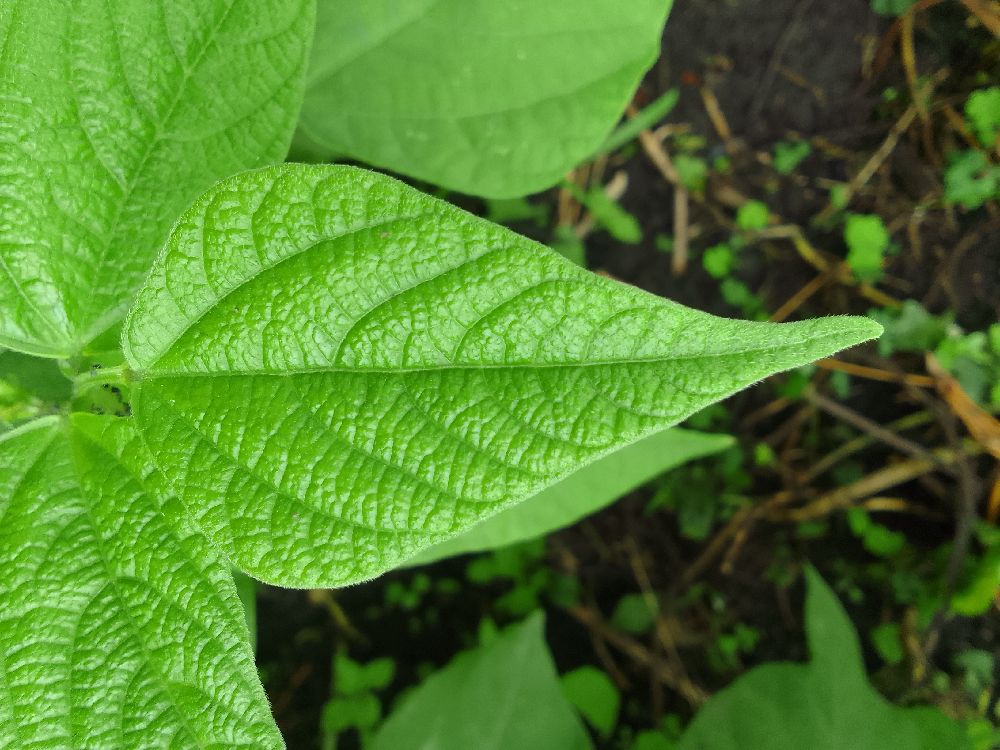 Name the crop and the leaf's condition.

common bean, healthy
